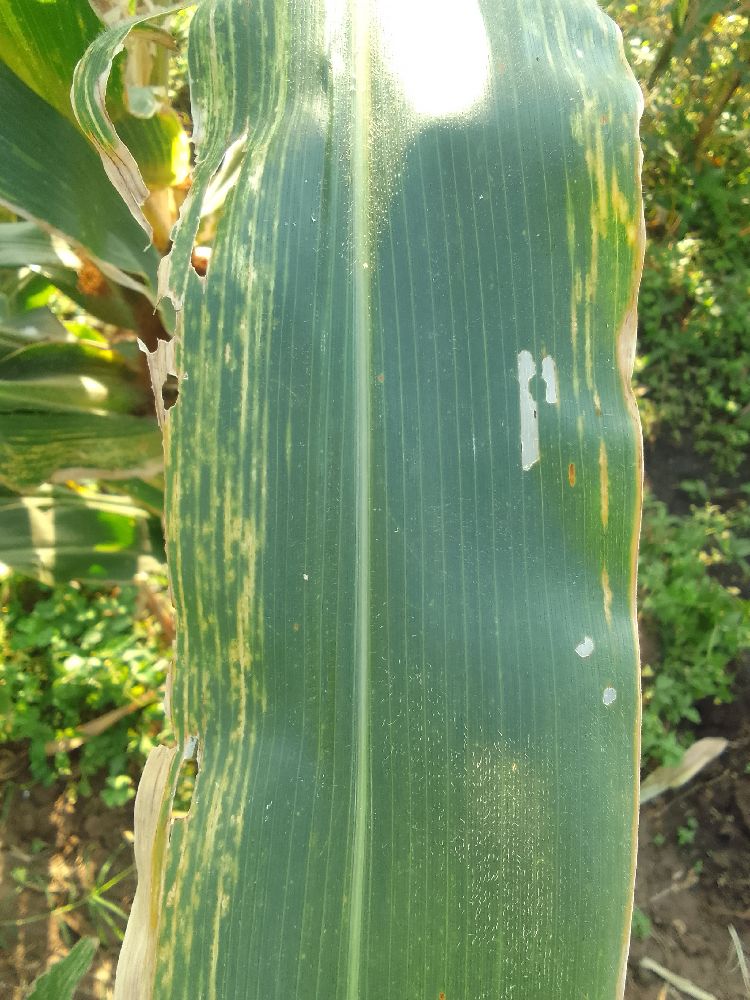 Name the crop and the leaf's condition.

maize, maize lethal necrosis
